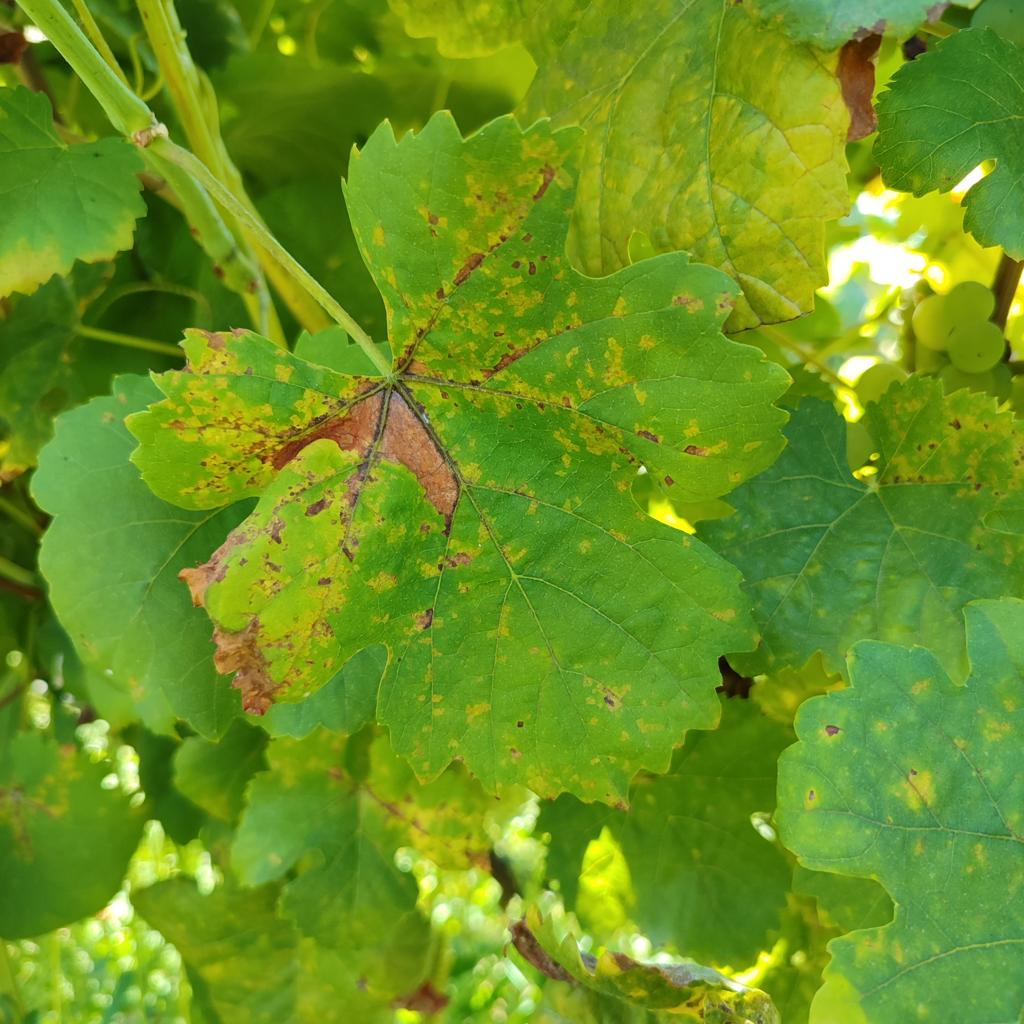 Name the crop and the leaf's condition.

grapevine, downy mildew
